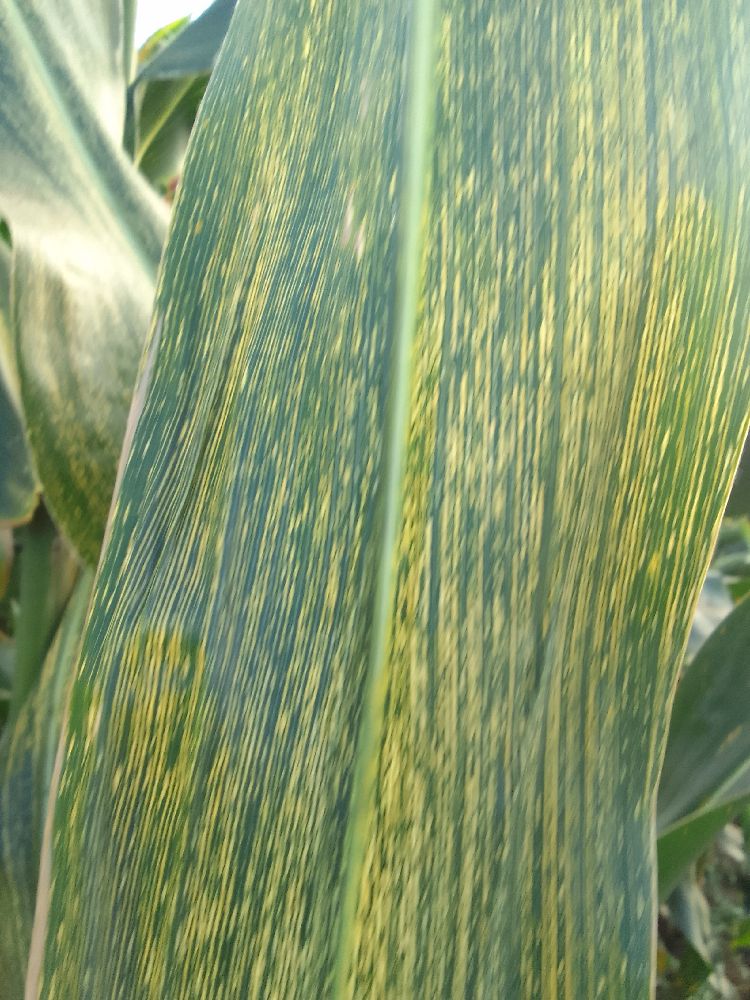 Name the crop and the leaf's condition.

maize, maize streak virus
